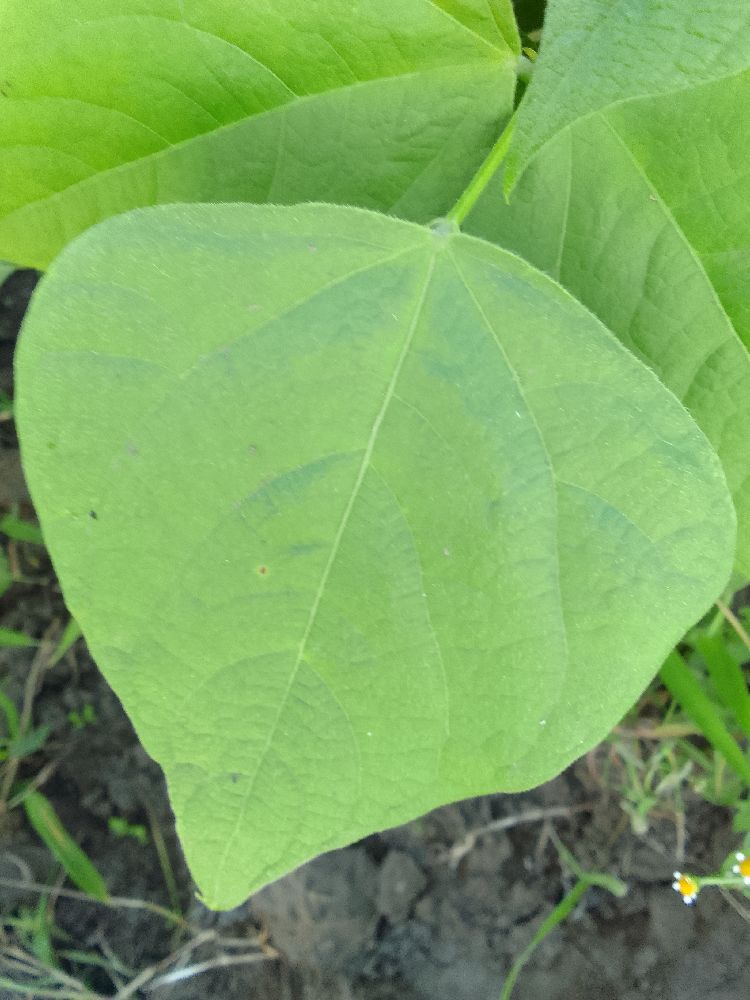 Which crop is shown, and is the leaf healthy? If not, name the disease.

common bean, healthy
